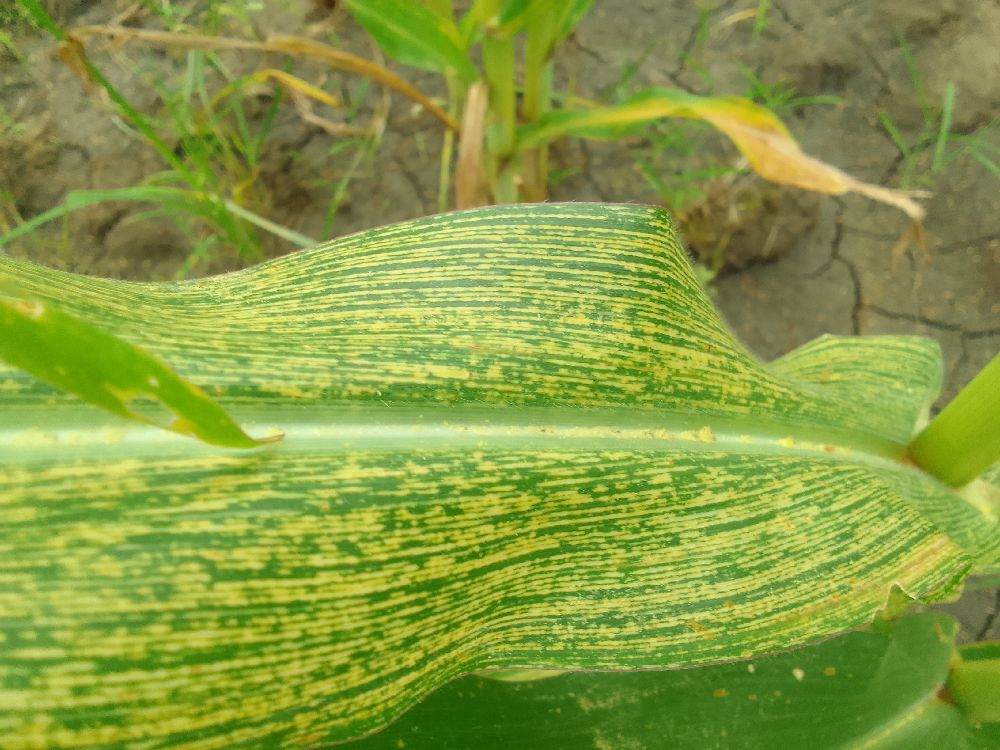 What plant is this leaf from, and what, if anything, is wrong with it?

maize, maize streak virus
